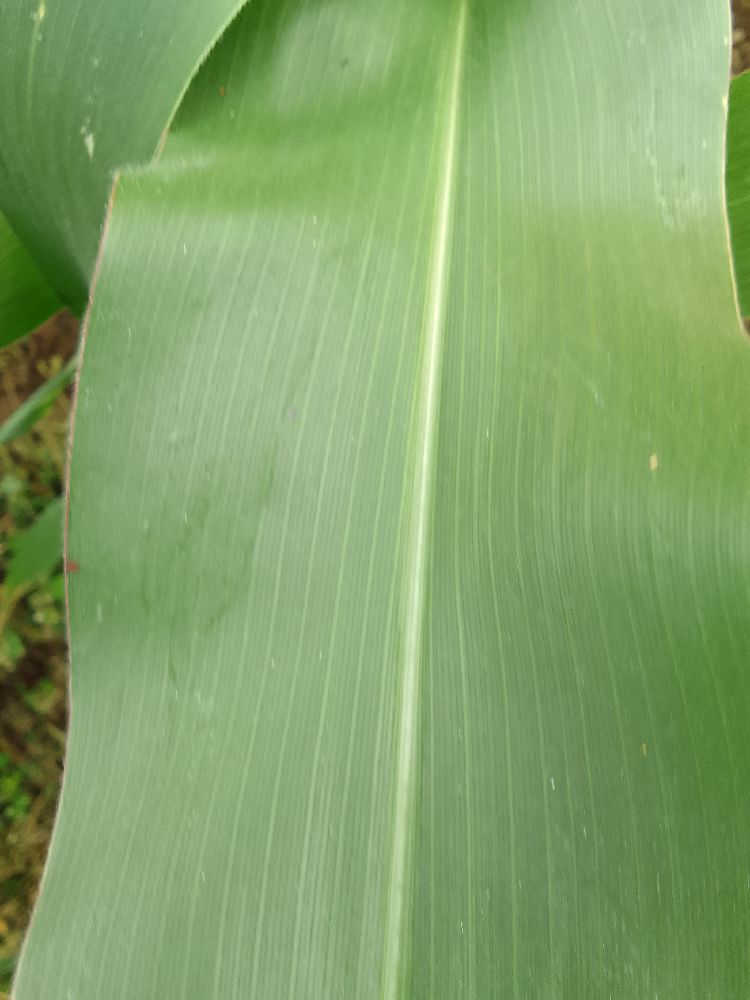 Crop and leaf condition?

maize, healthy
